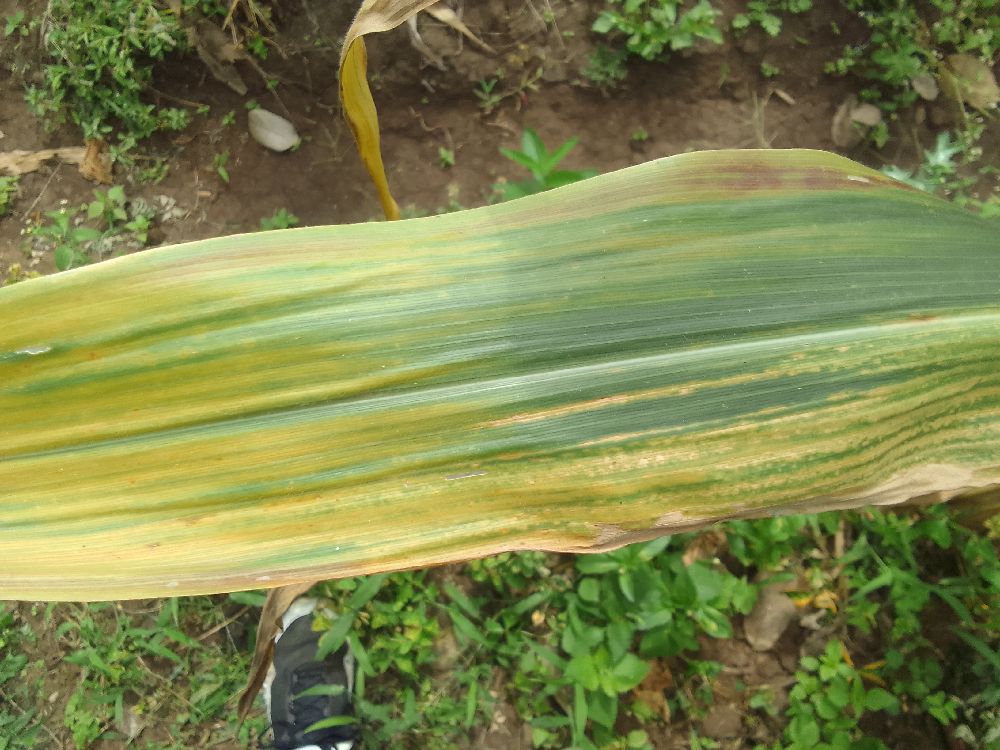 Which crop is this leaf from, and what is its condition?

maize, maize lethal necrosis
